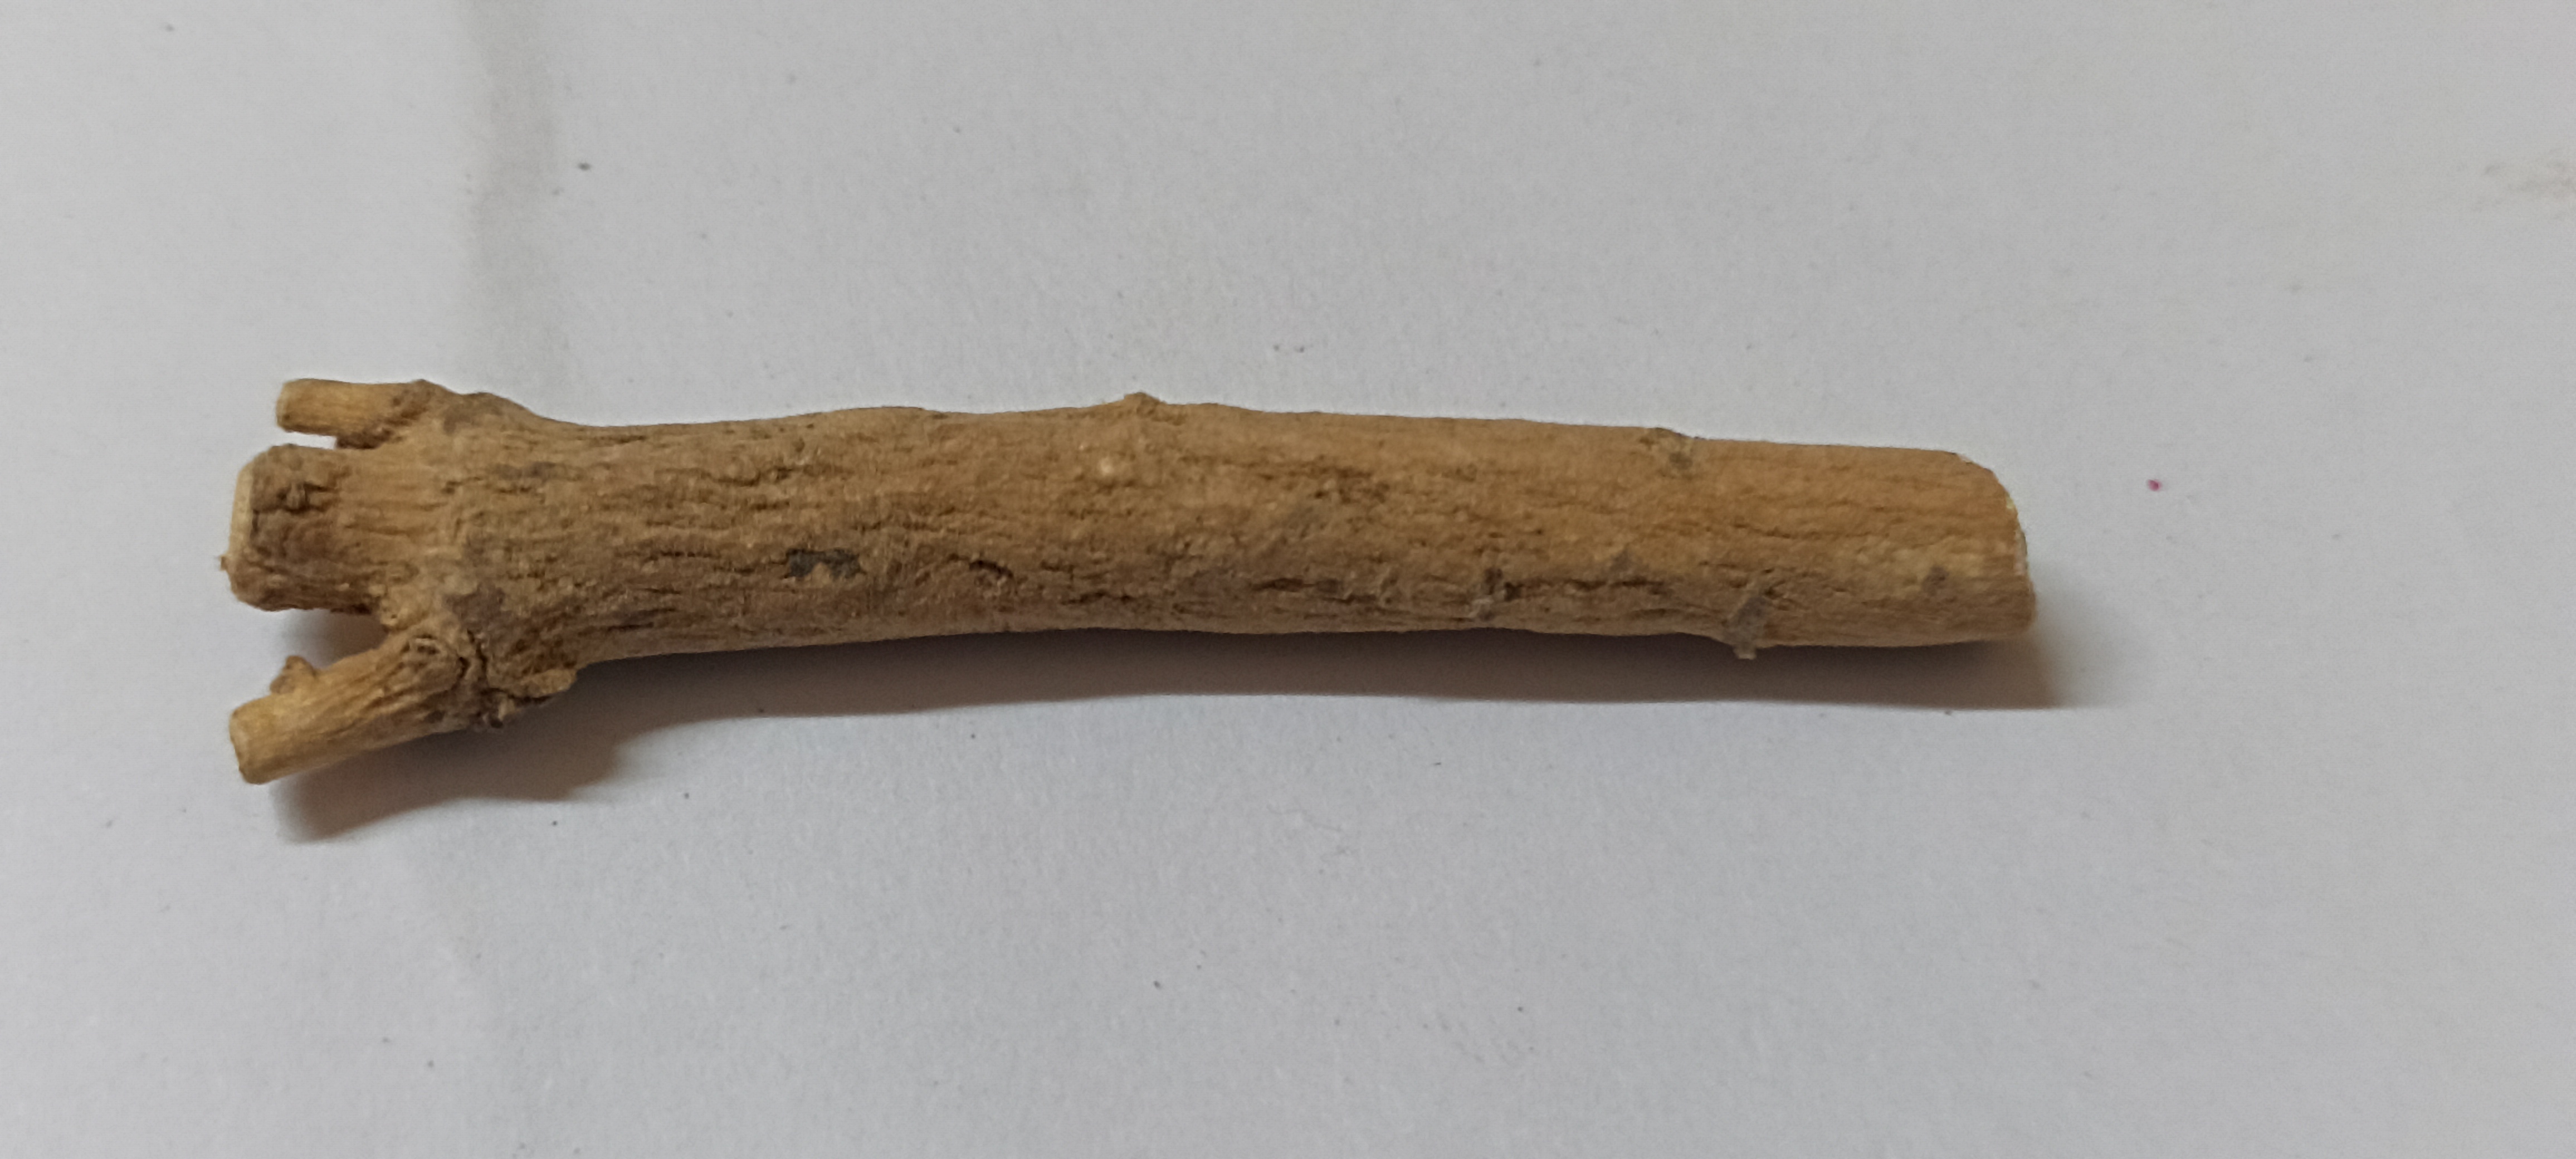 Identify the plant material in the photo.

ashwagandha
